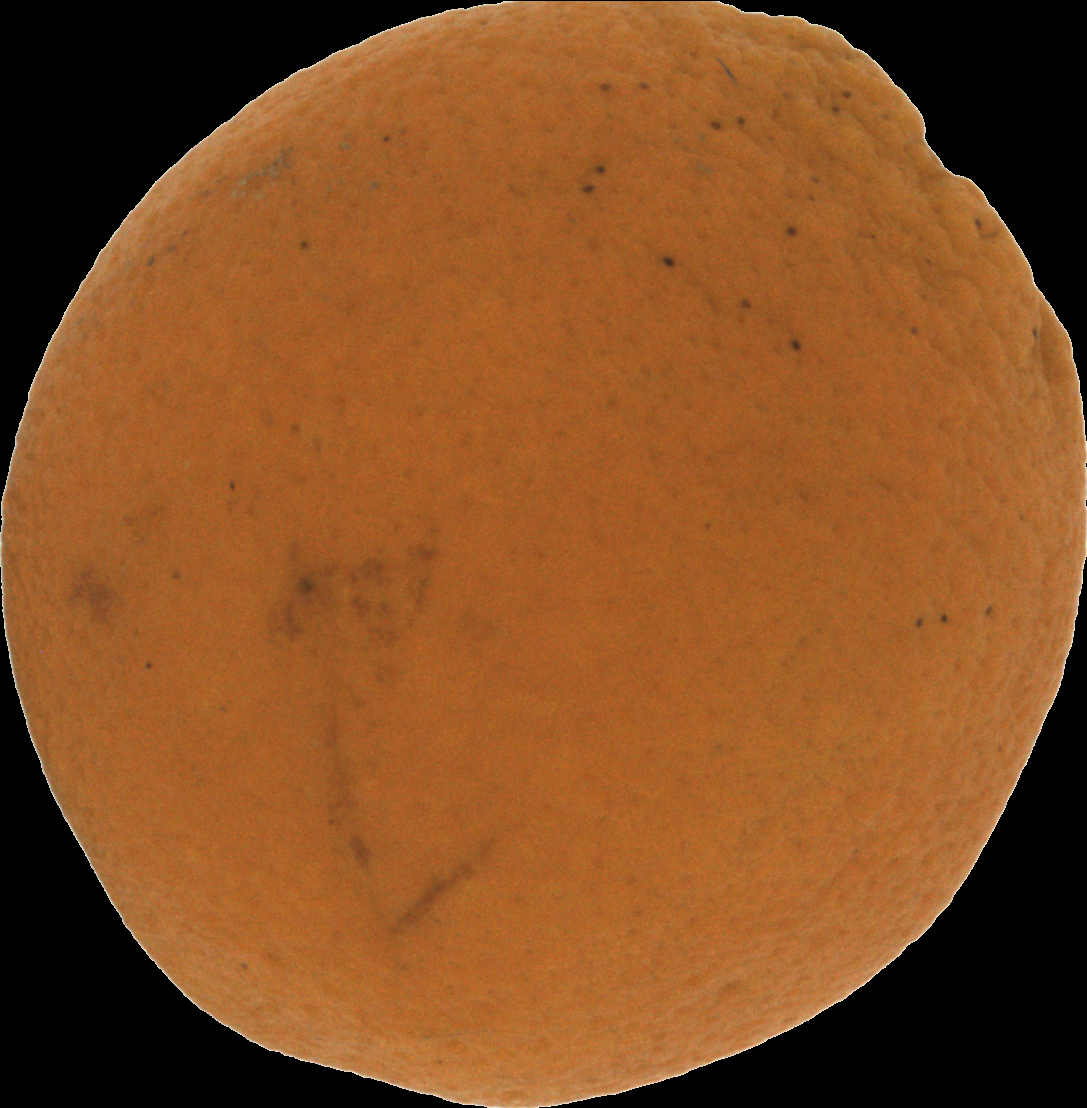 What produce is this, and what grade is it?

orange, bad
